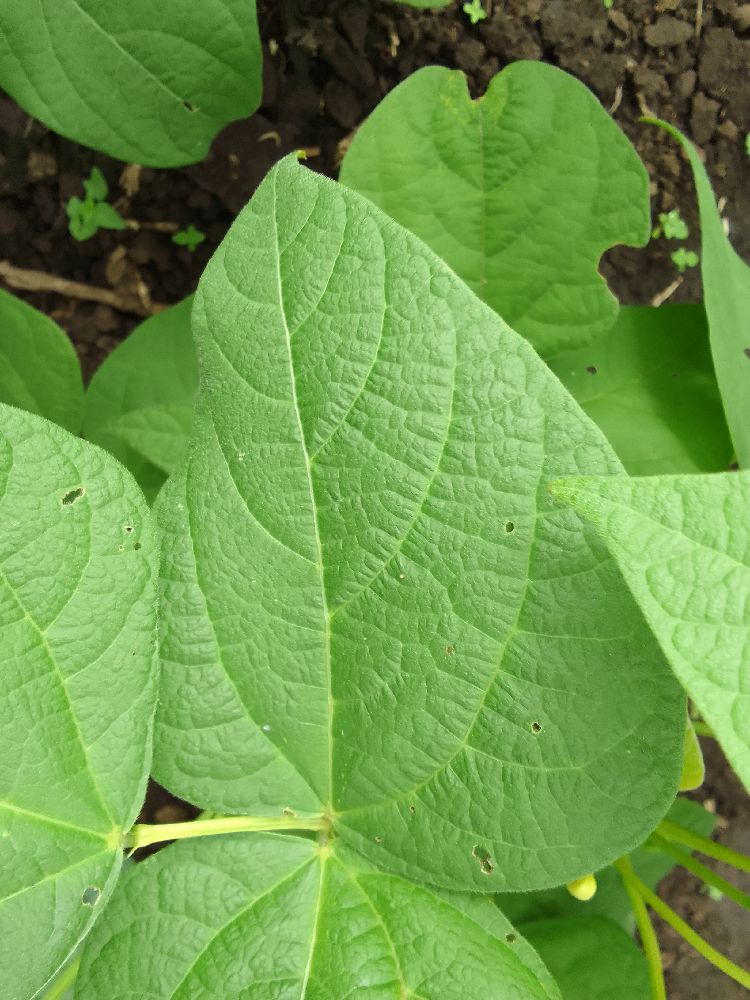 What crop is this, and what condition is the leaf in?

common bean, healthy
